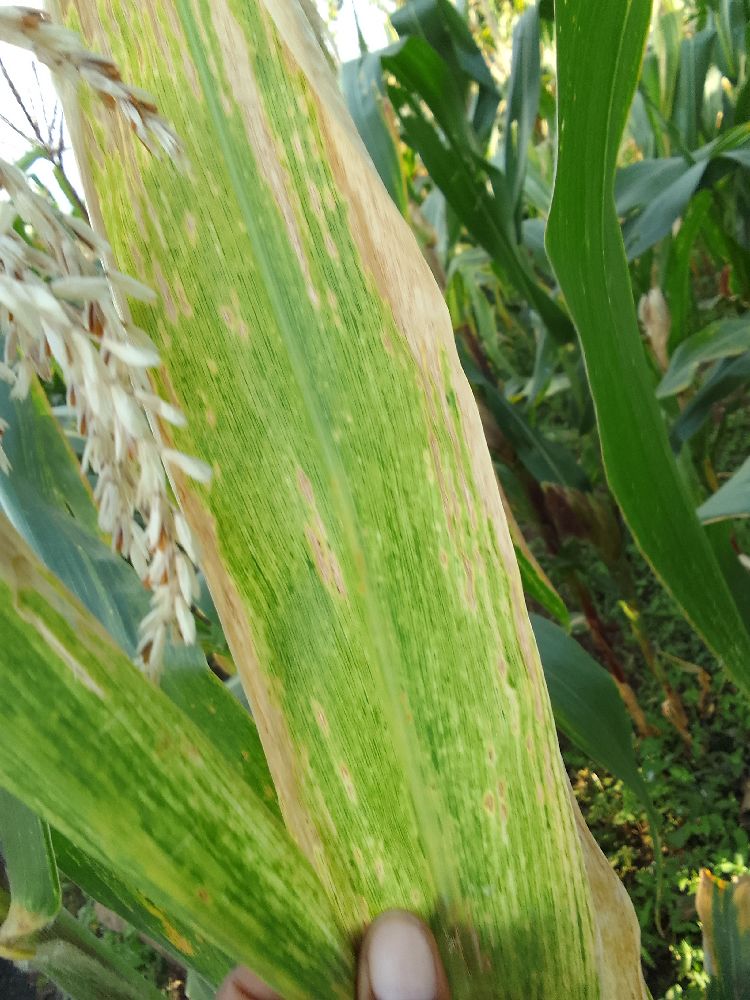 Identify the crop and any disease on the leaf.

maize, maize lethal necrosis
